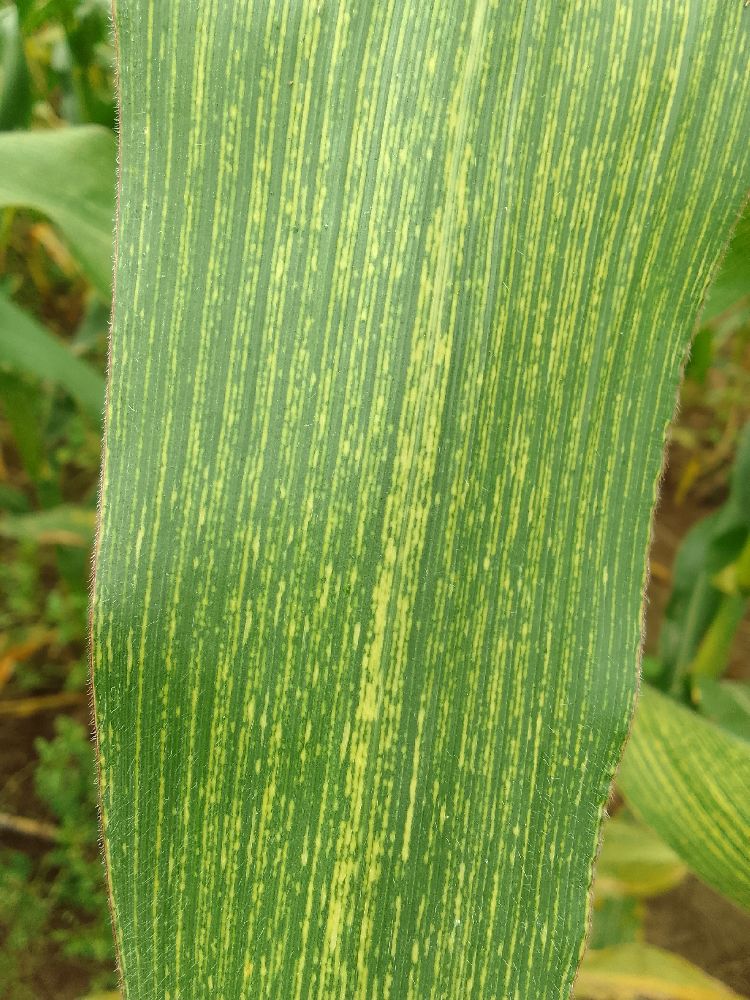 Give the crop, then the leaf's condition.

maize, maize streak virus
